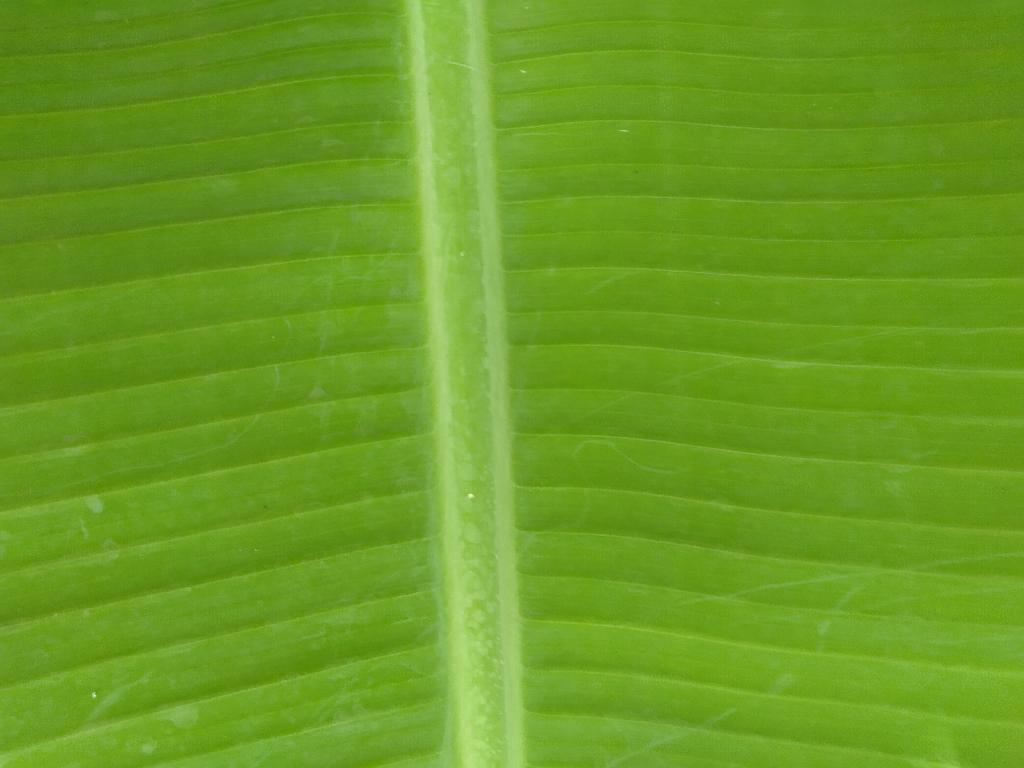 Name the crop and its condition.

banana, healthy
